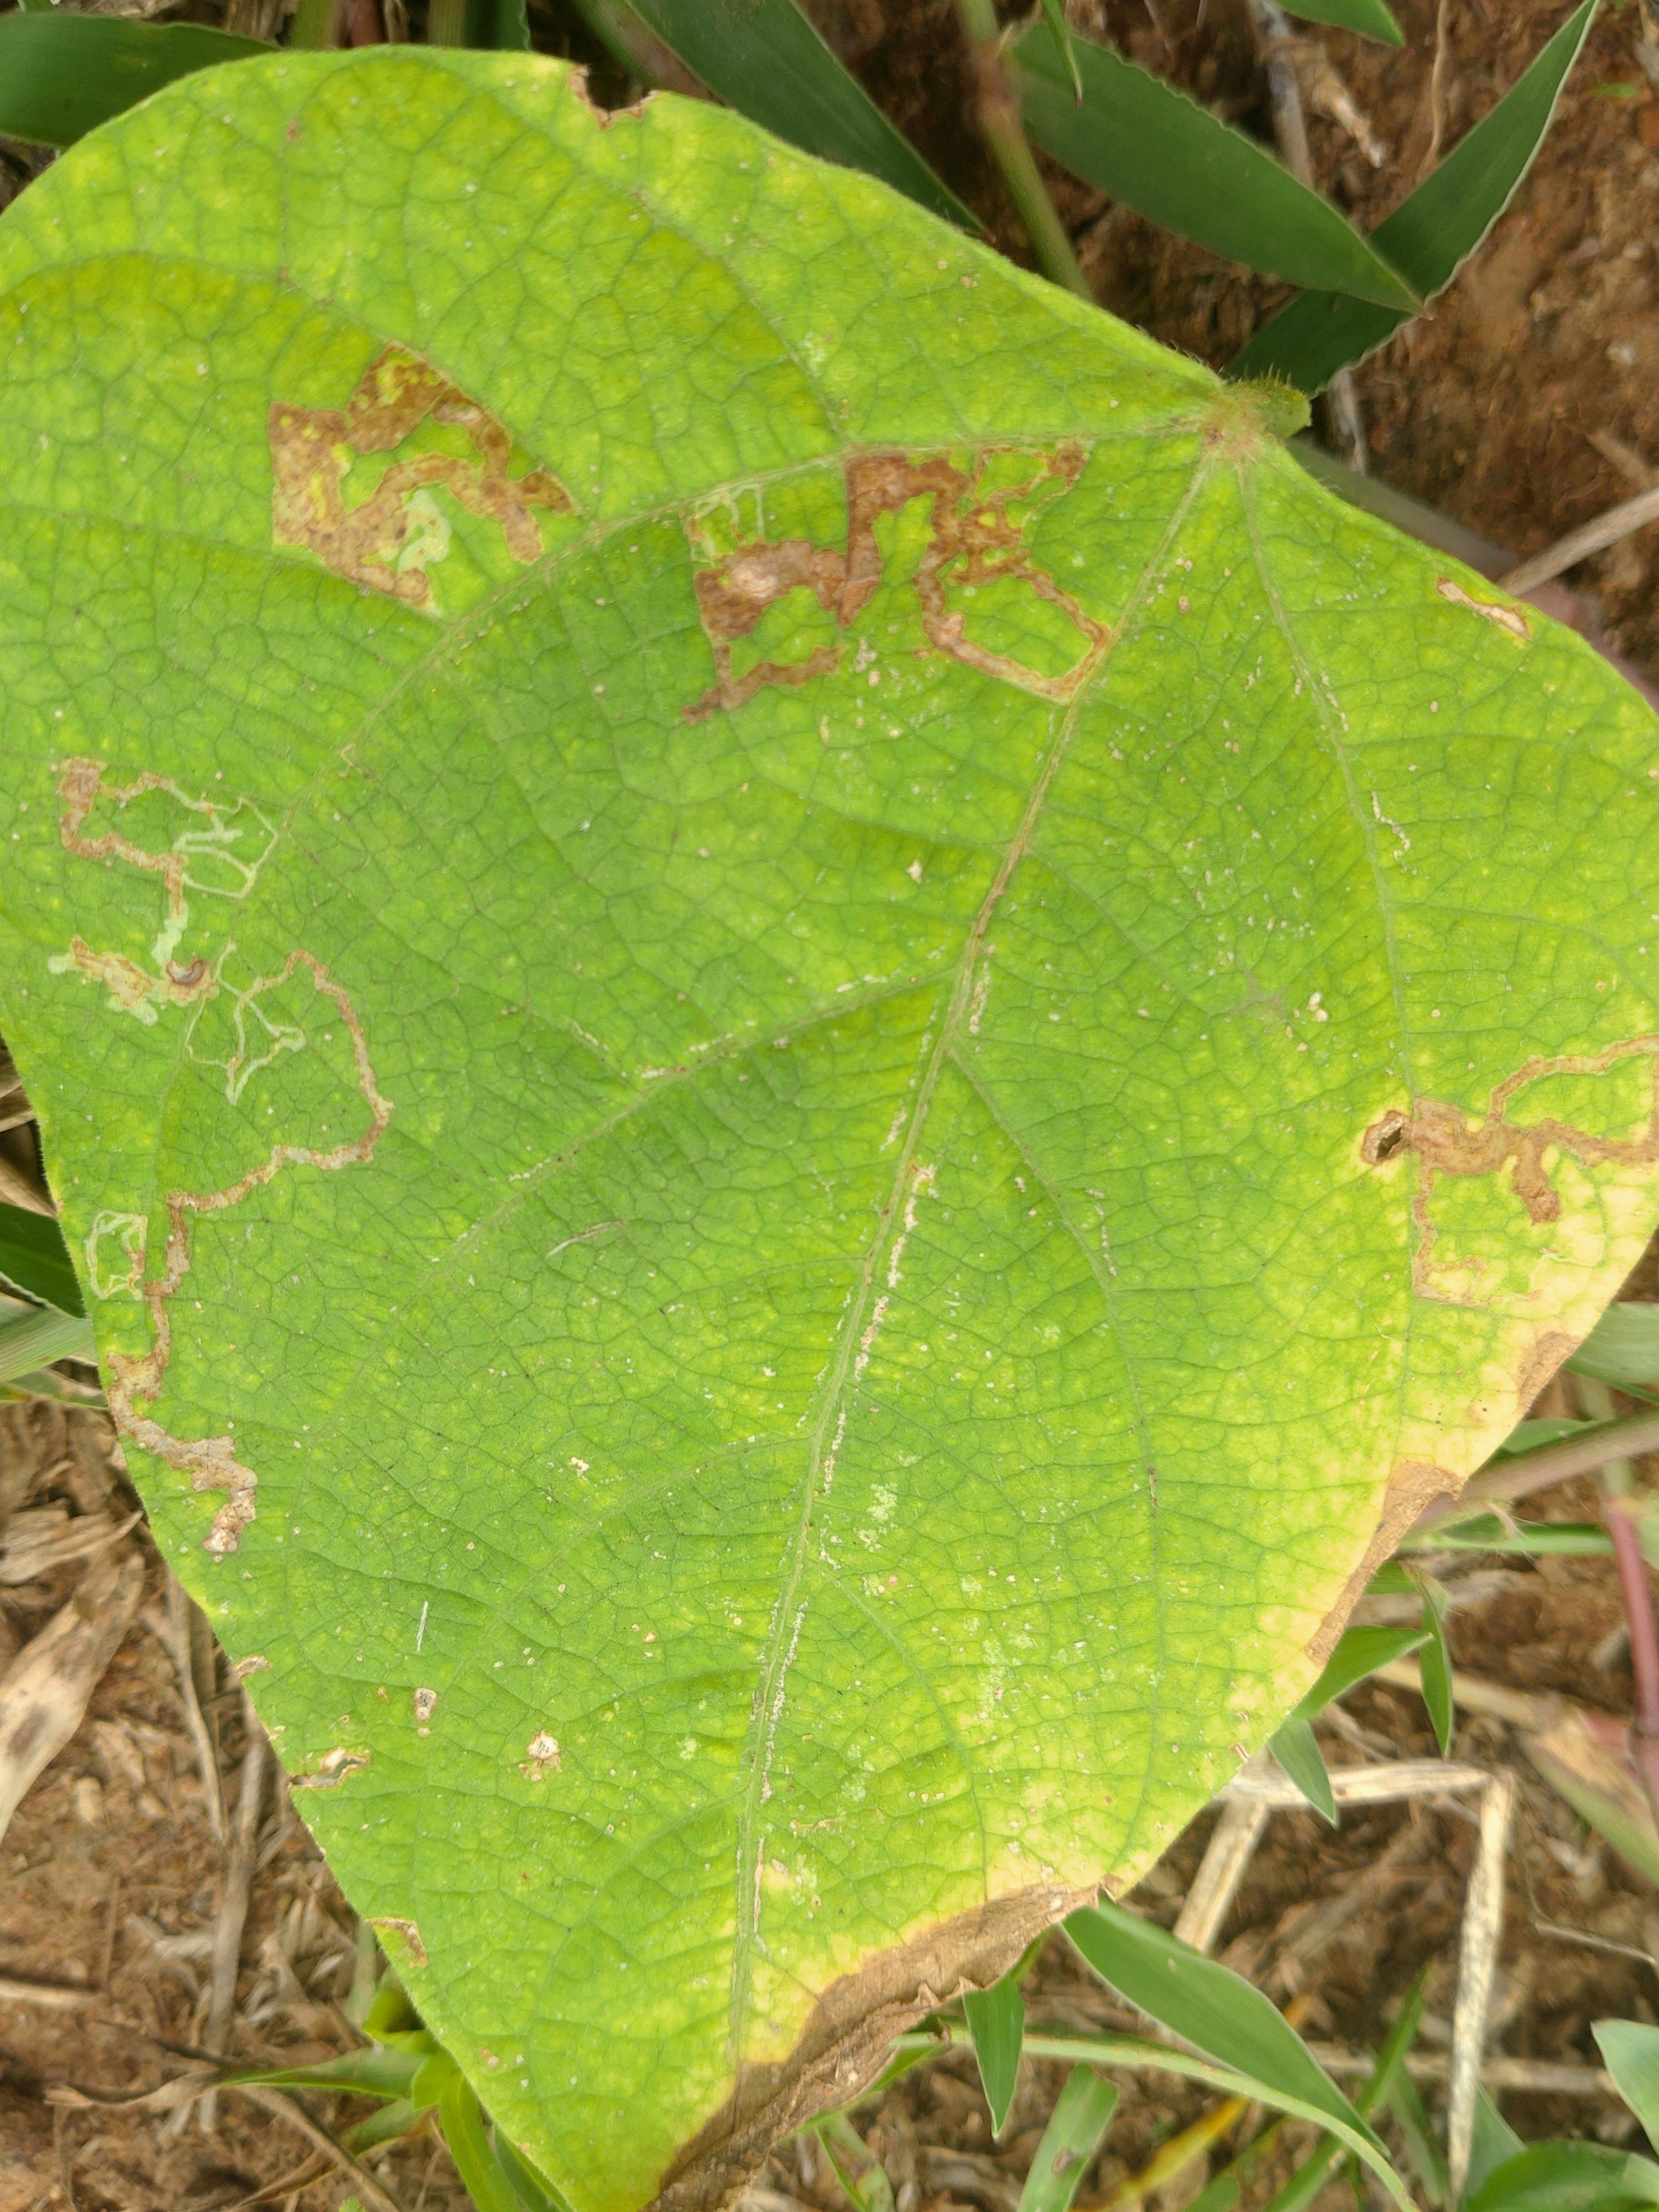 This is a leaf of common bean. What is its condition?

rust
